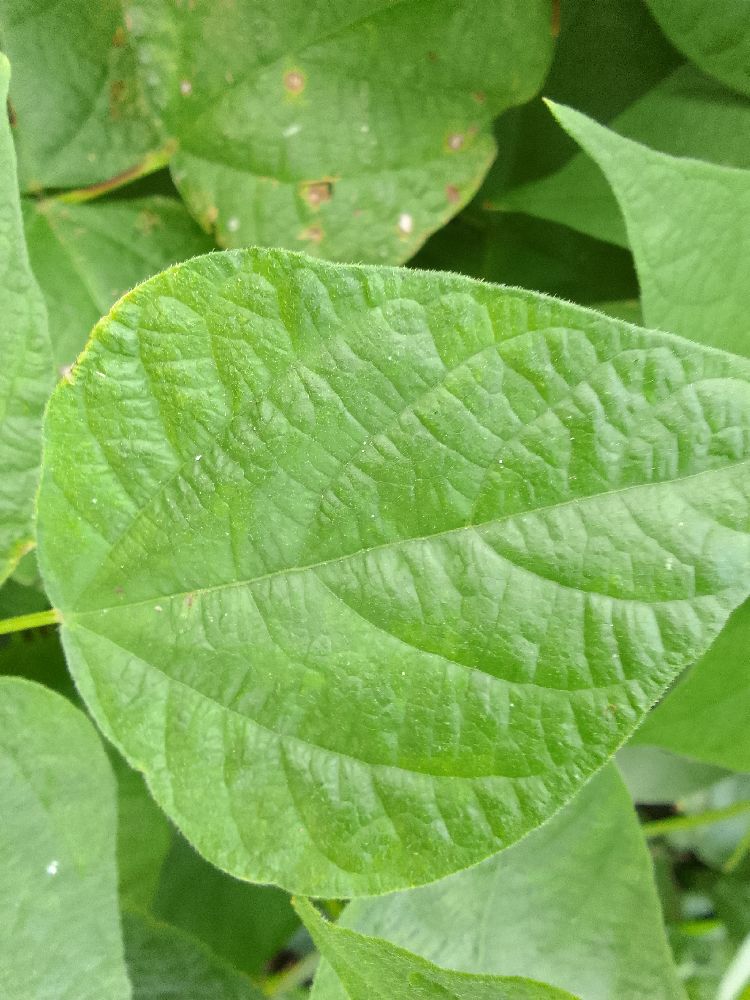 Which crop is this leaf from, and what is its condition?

common bean, healthy
